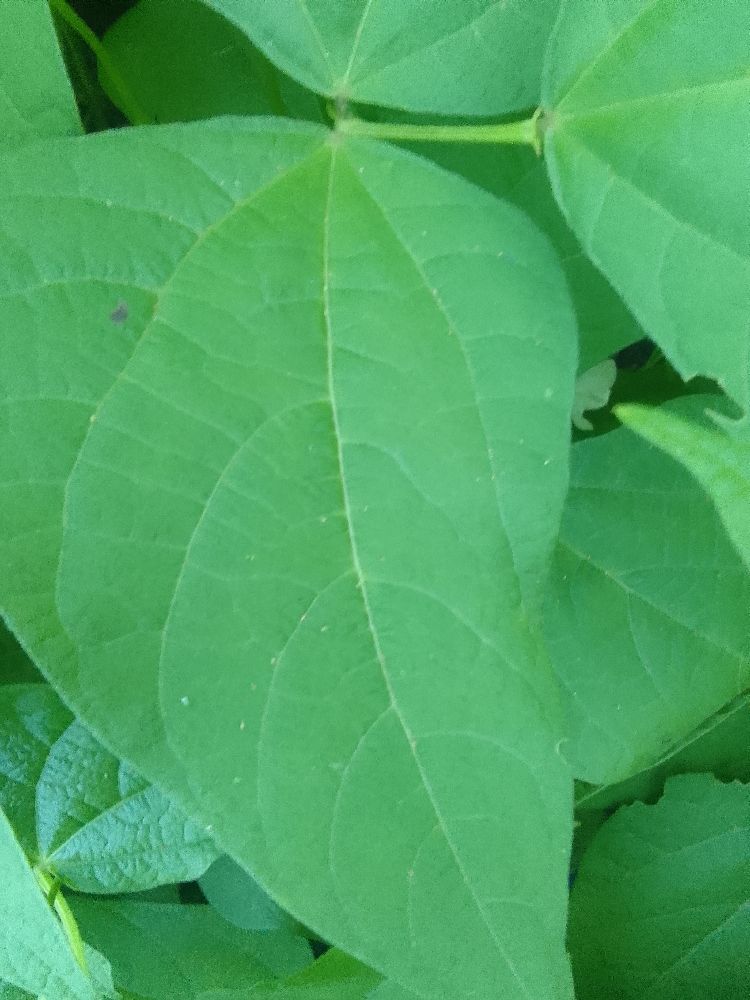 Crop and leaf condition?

common bean, healthy
